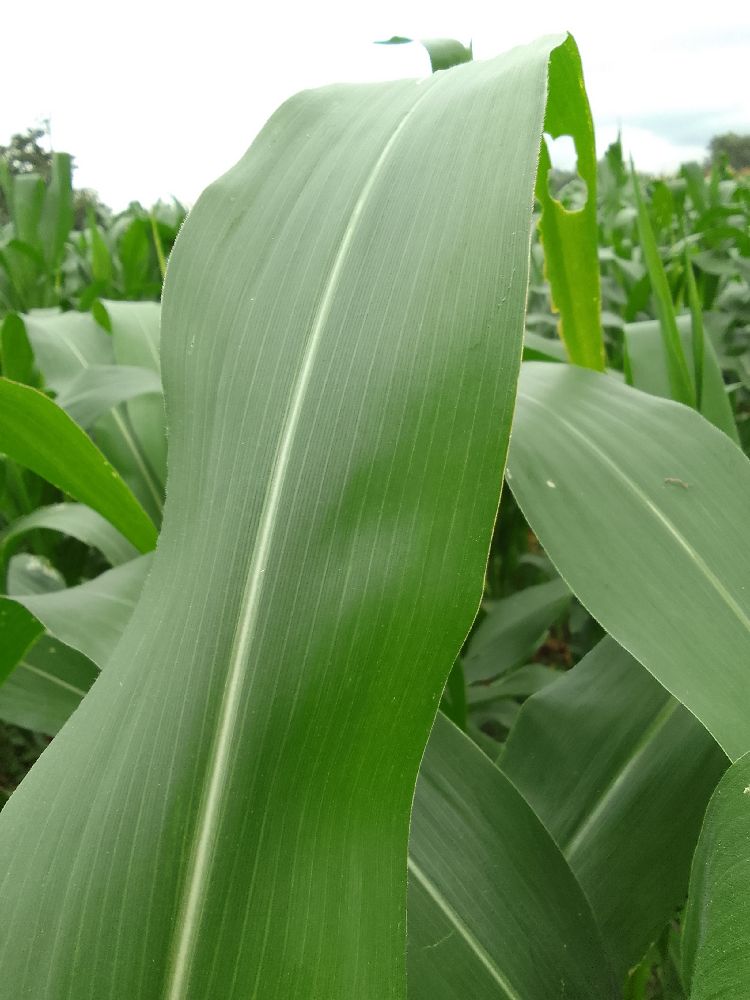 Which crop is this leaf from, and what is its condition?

maize, healthy
